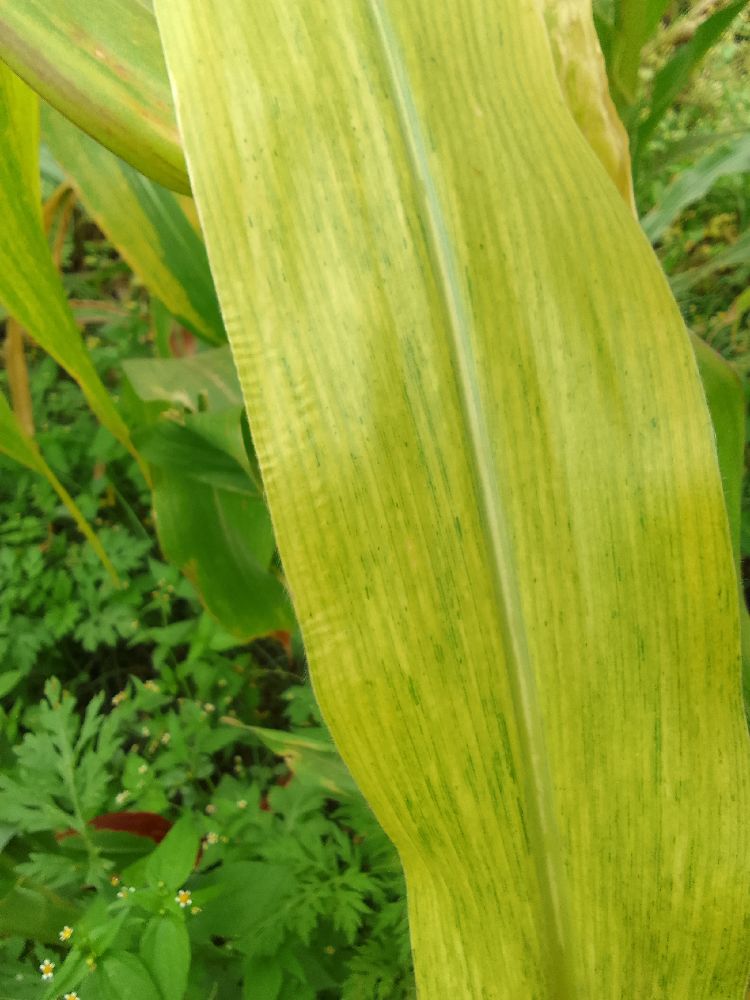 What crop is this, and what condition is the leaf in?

maize, maize lethal necrosis
